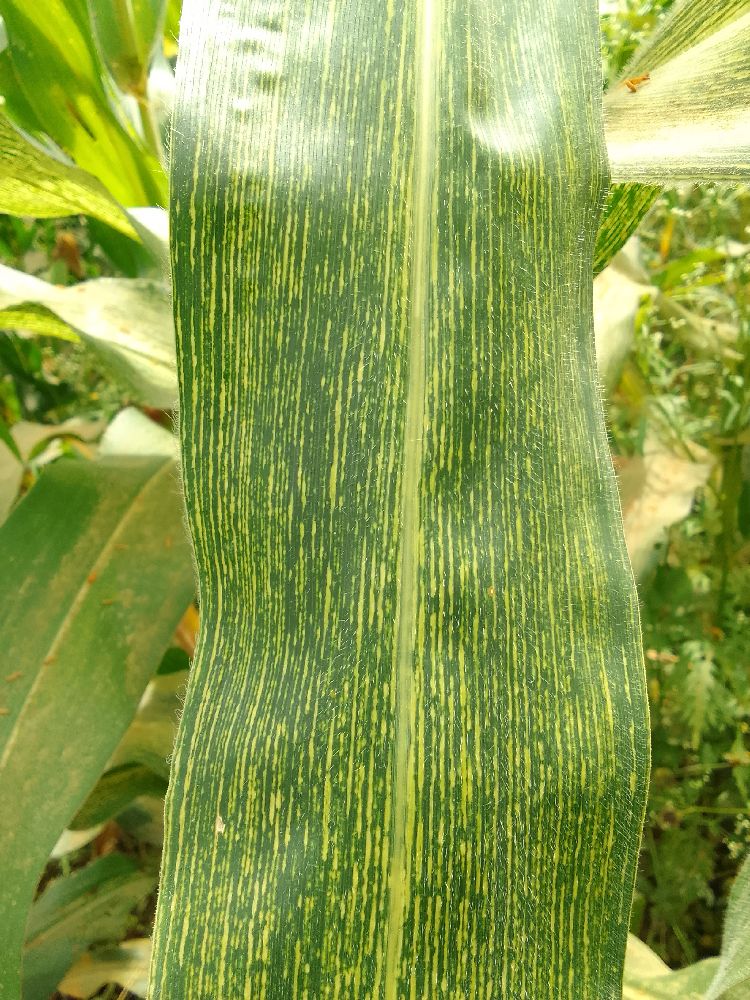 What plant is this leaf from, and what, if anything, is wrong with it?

maize, maize streak virus
